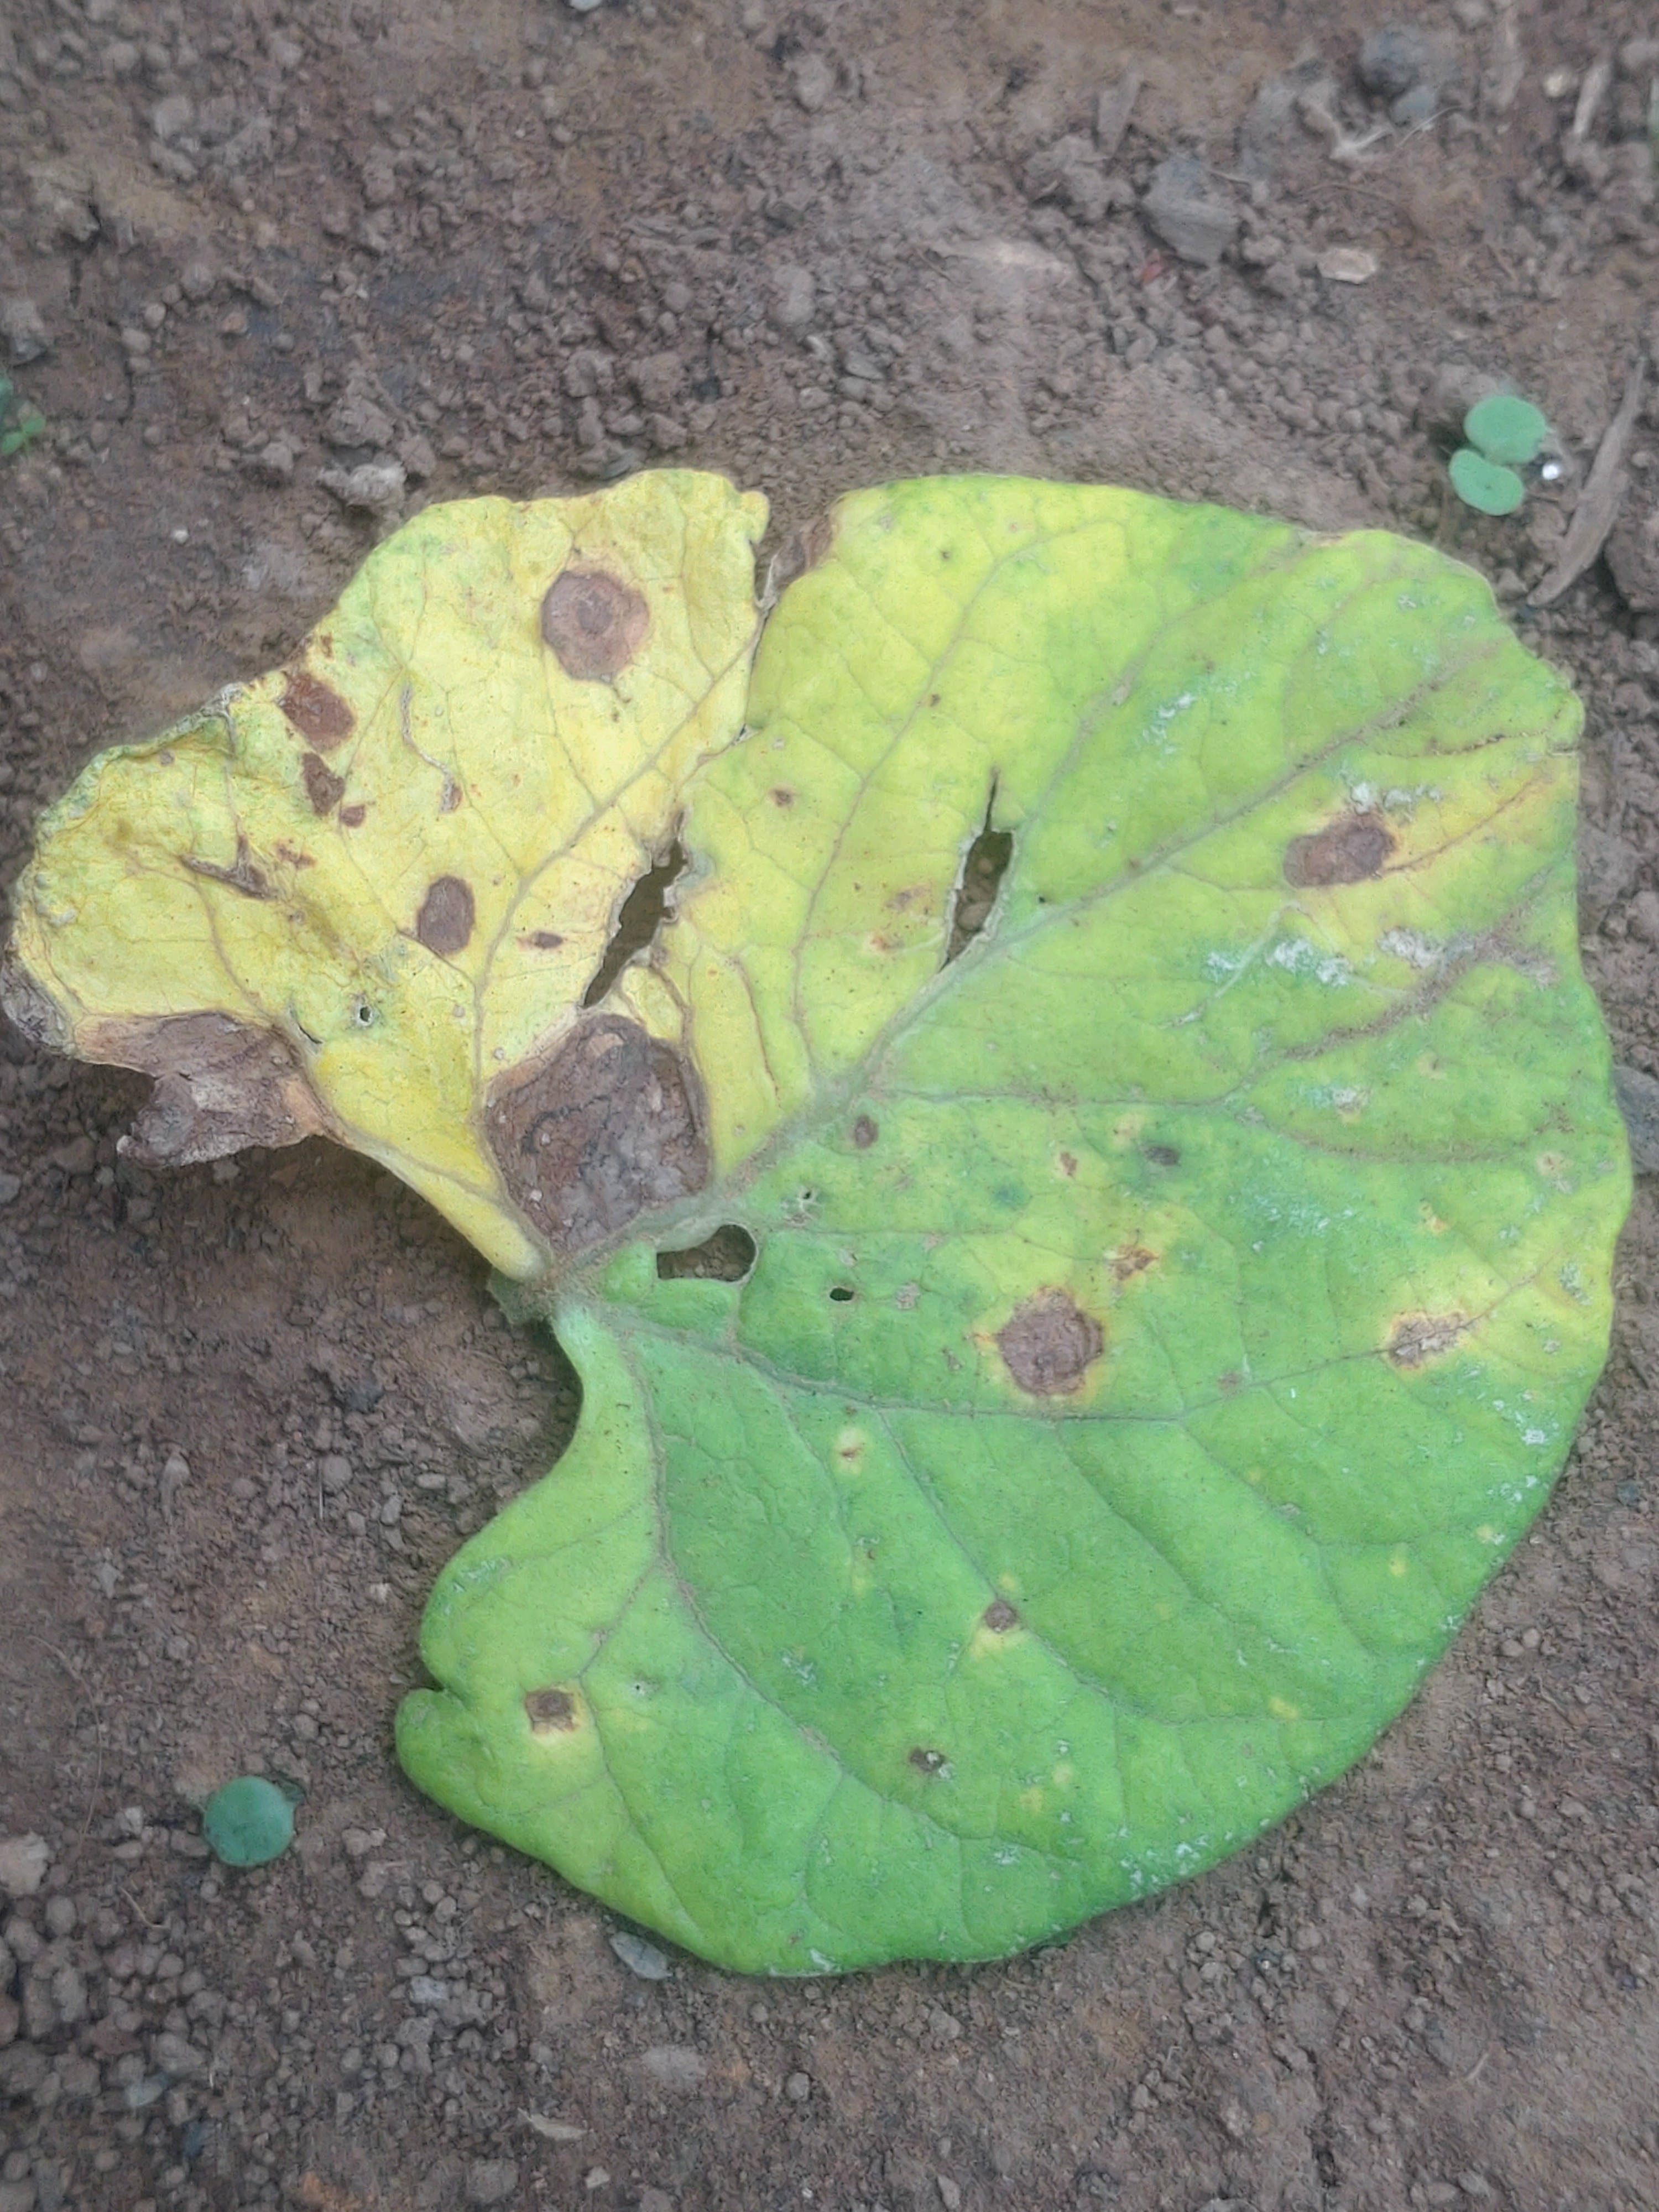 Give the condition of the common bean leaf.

anthracnose
